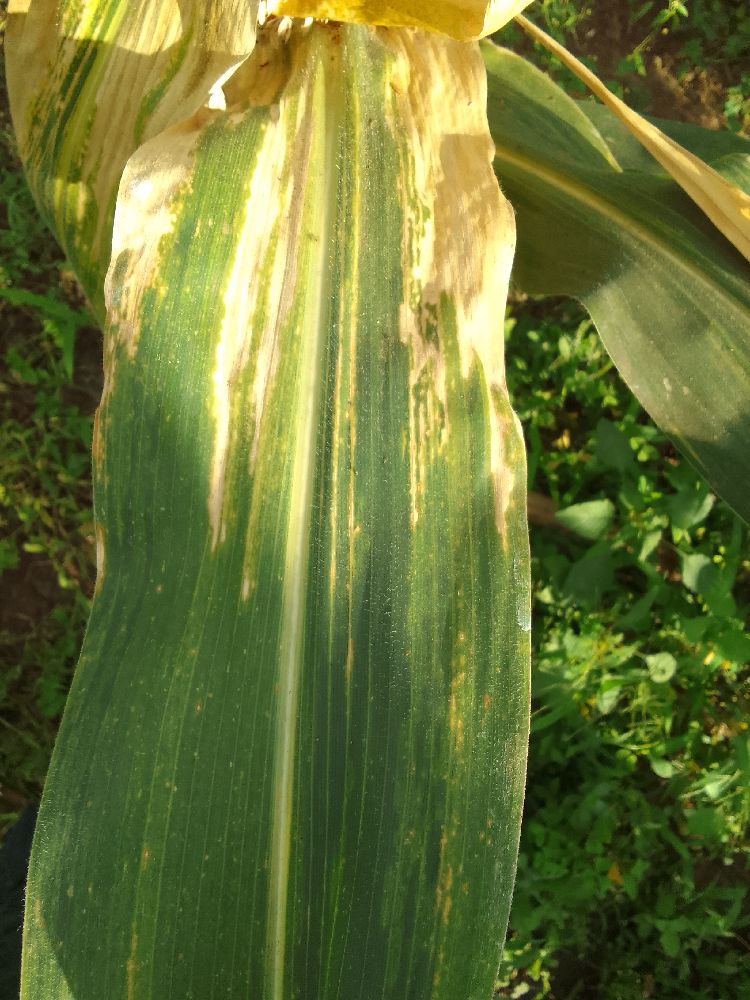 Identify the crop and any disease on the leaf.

maize, maize lethal necrosis
